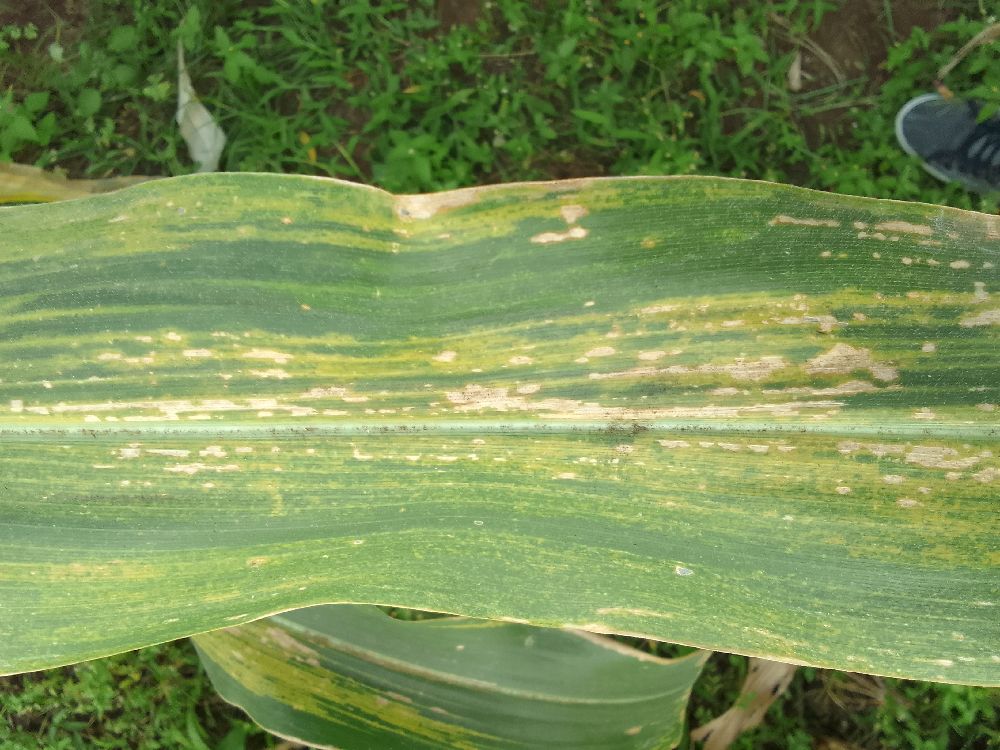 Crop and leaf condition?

maize, maize lethal necrosis
